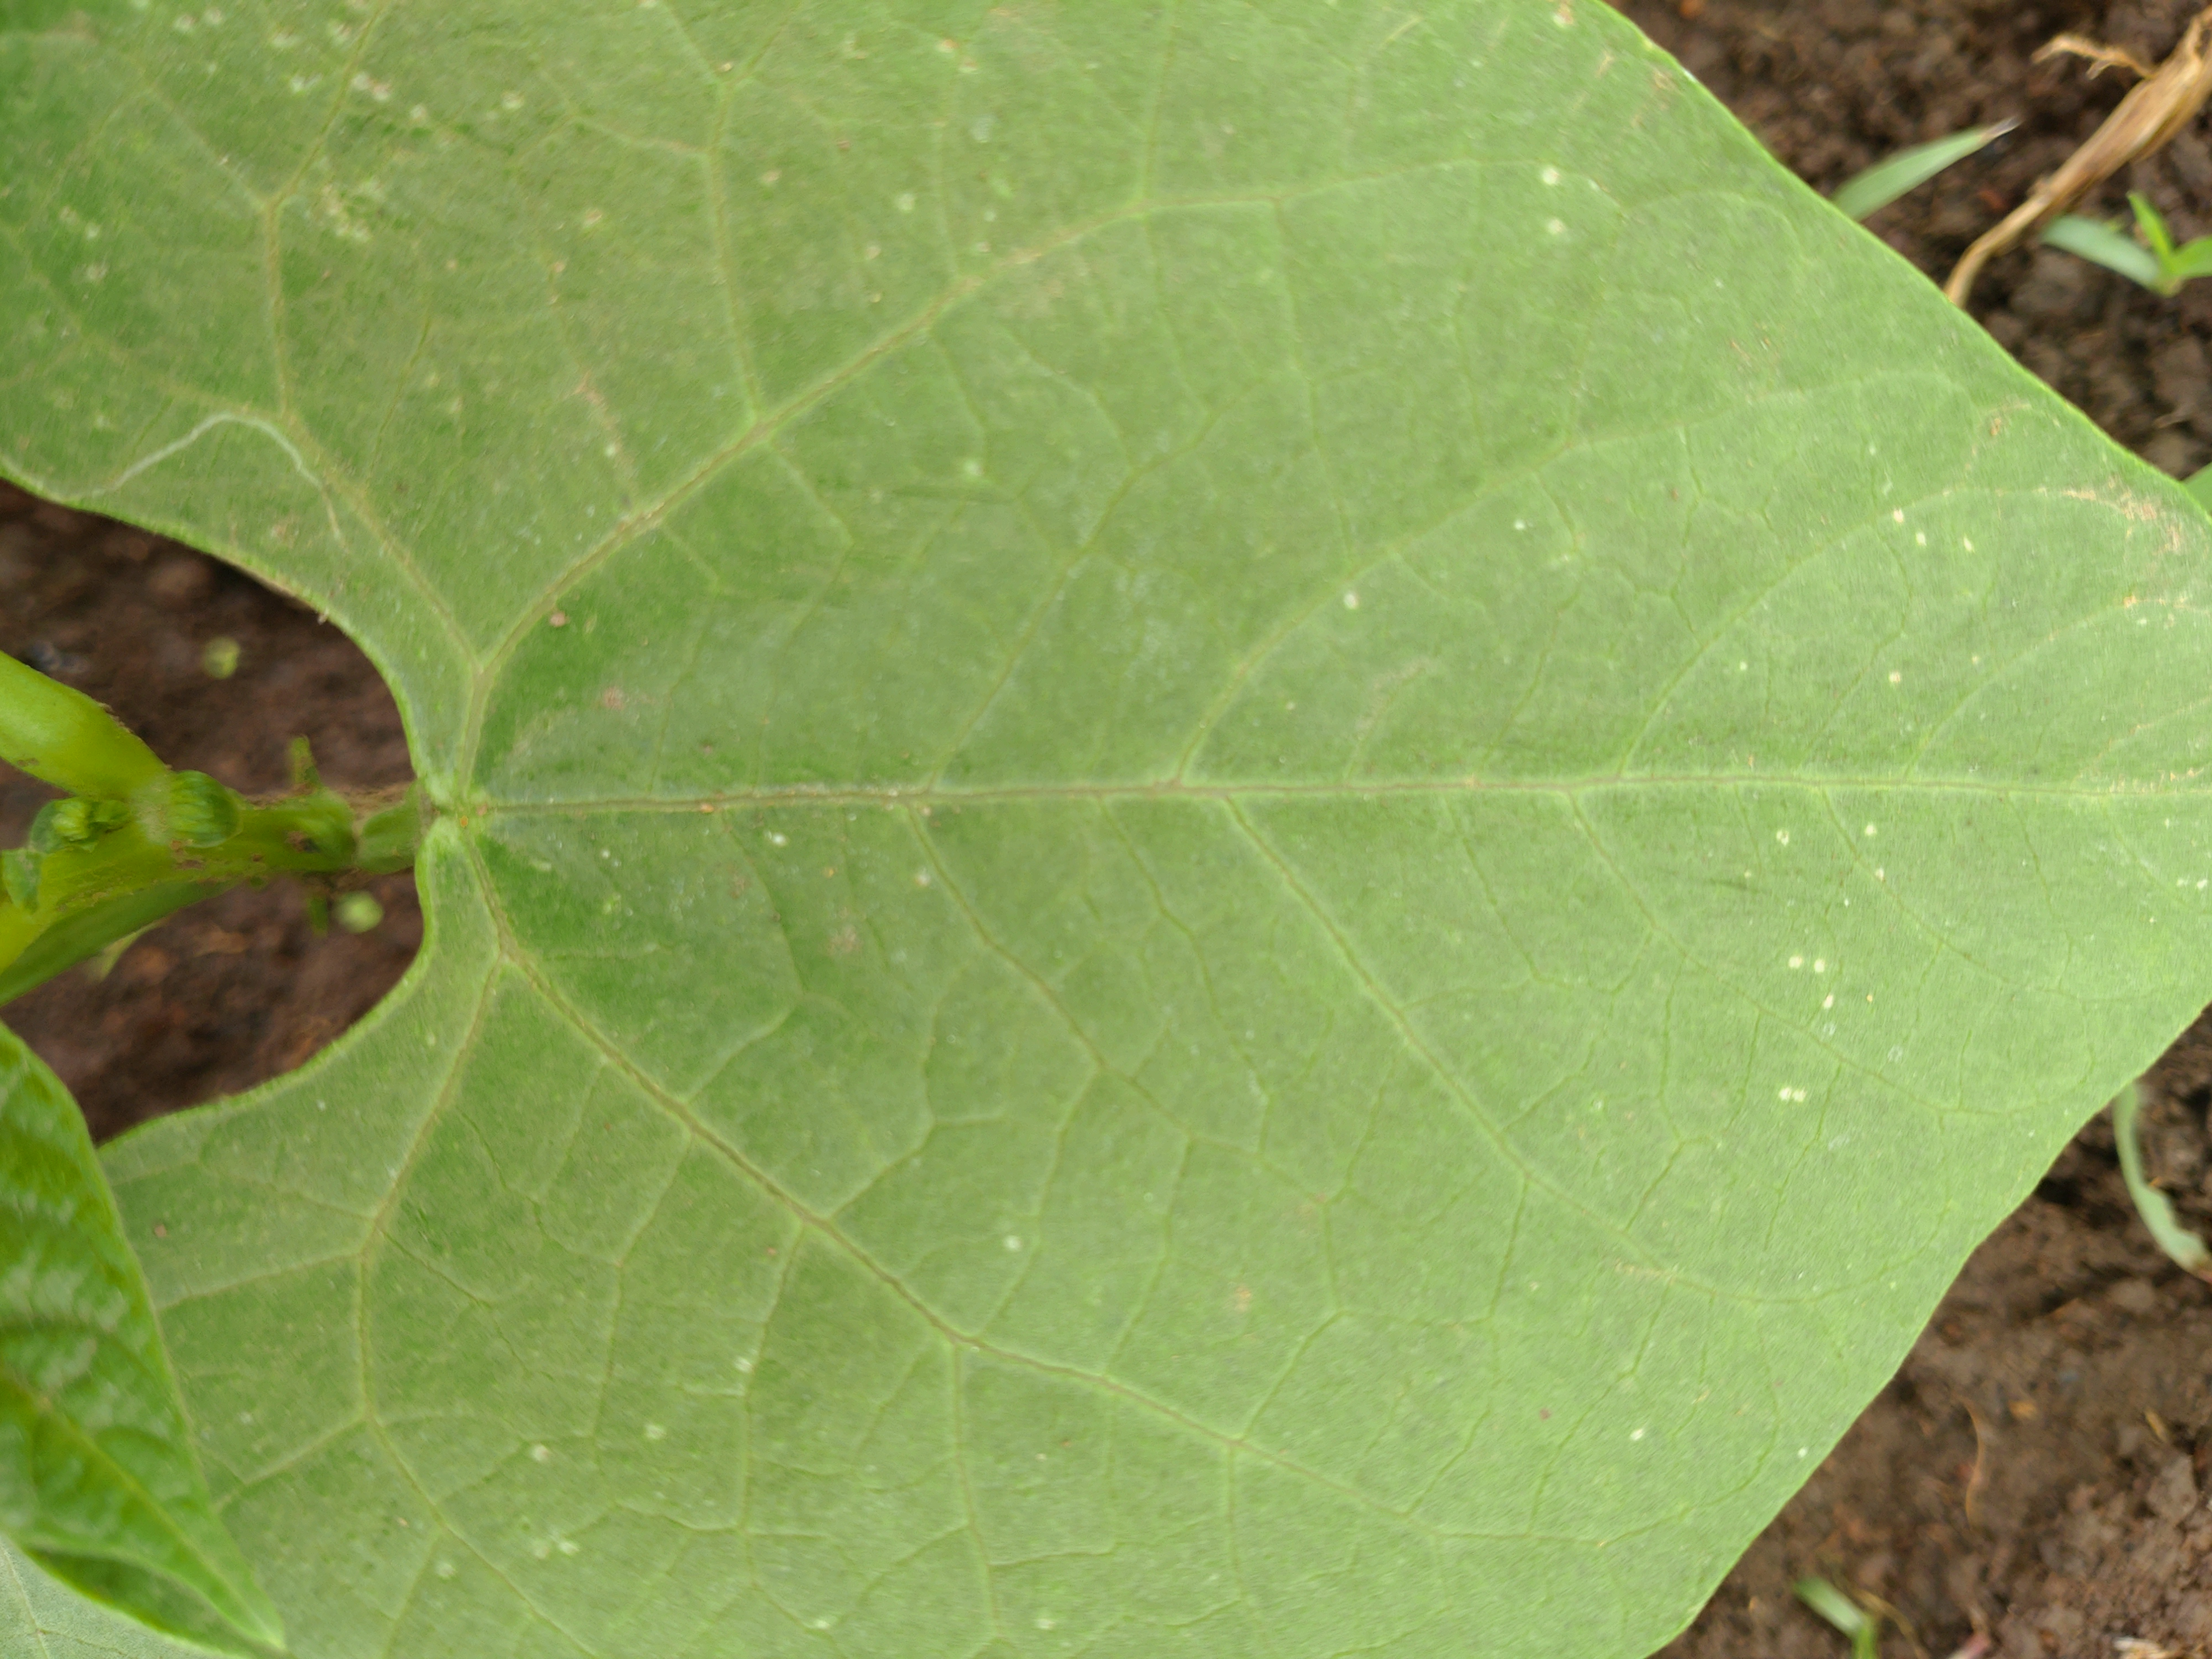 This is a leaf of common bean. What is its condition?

healthy
